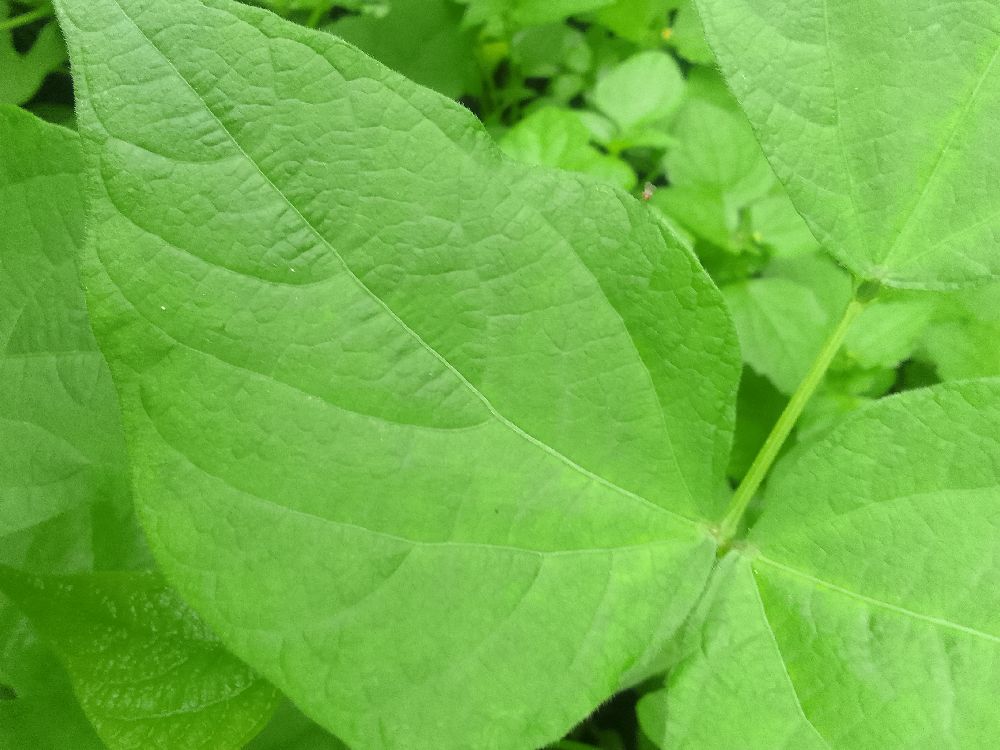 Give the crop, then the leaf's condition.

common bean, healthy
